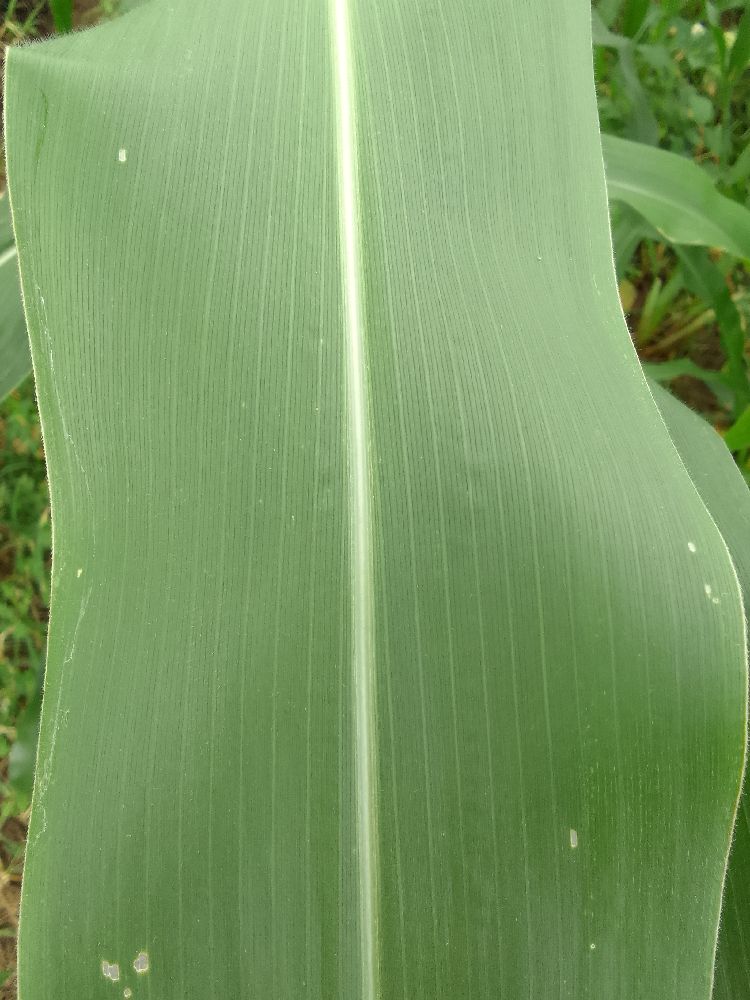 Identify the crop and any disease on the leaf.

maize, healthy
